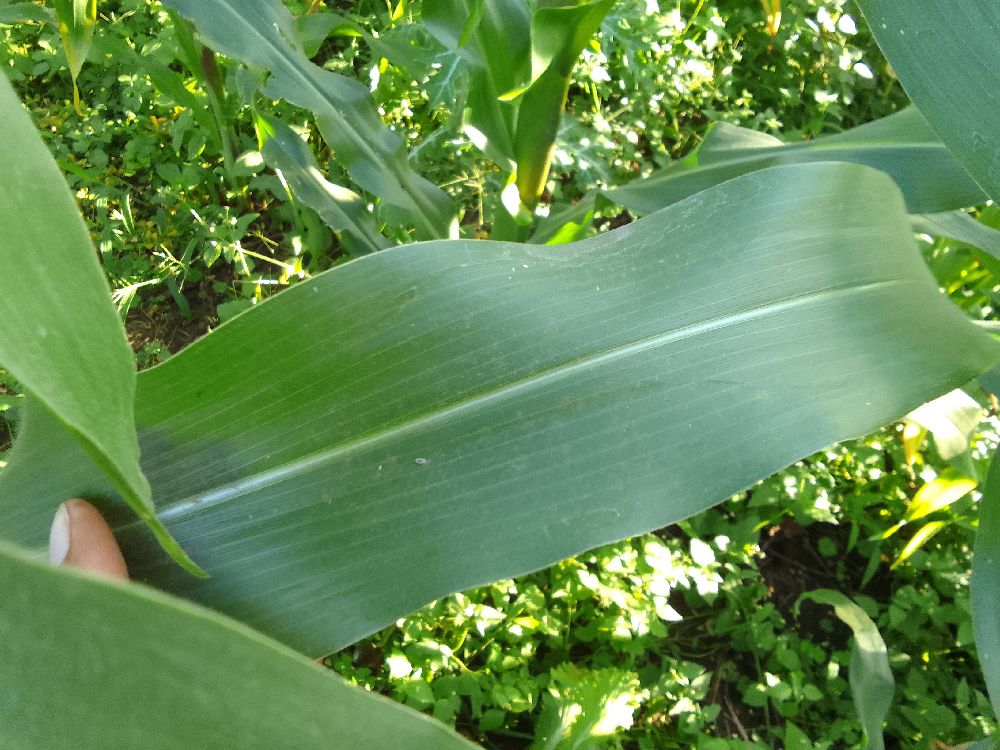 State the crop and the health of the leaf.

maize, healthy
